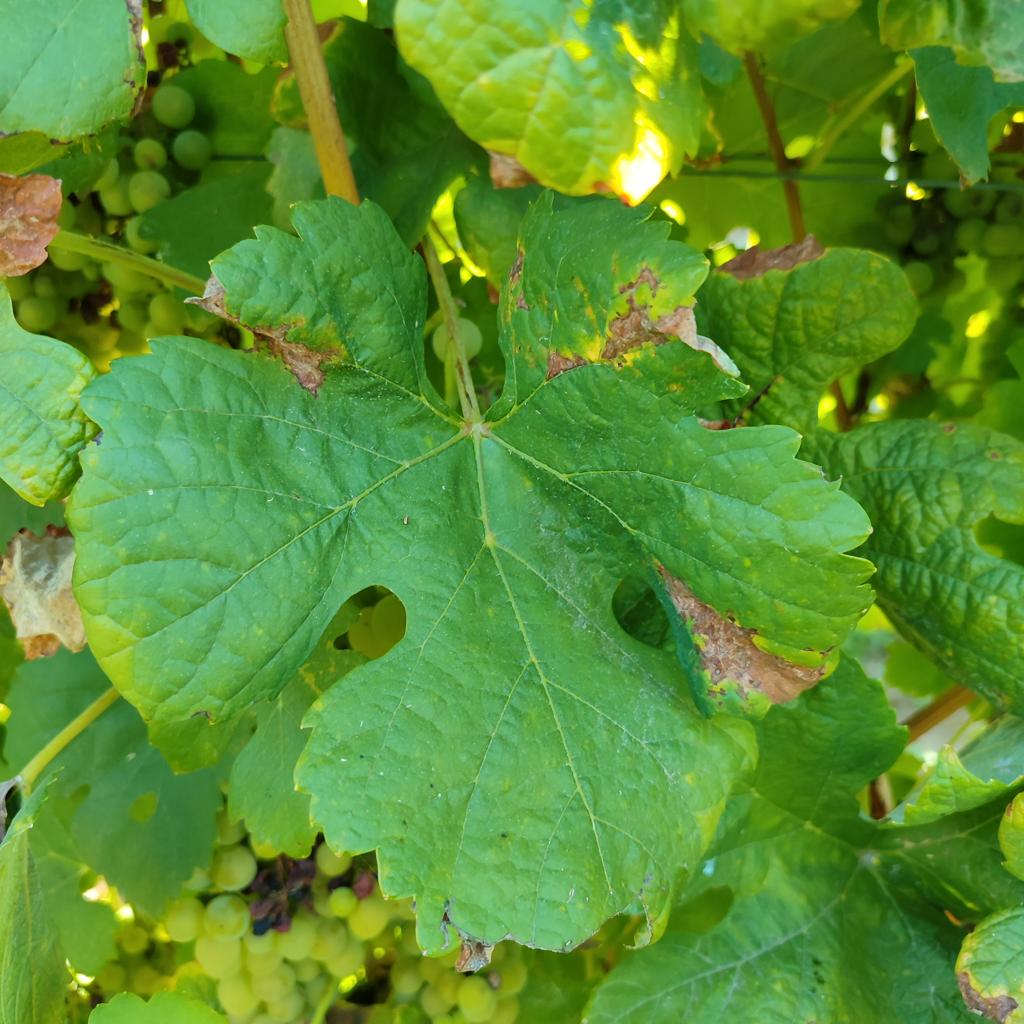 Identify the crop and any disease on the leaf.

grapevine, downy mildew
